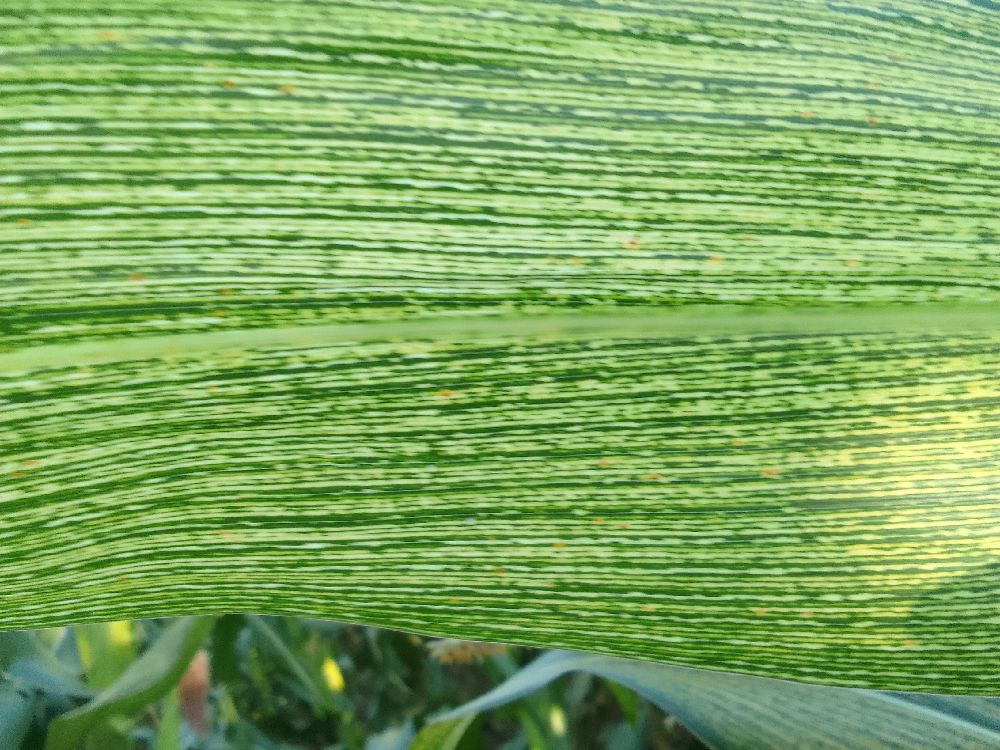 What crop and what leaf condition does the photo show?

maize, maize streak virus
